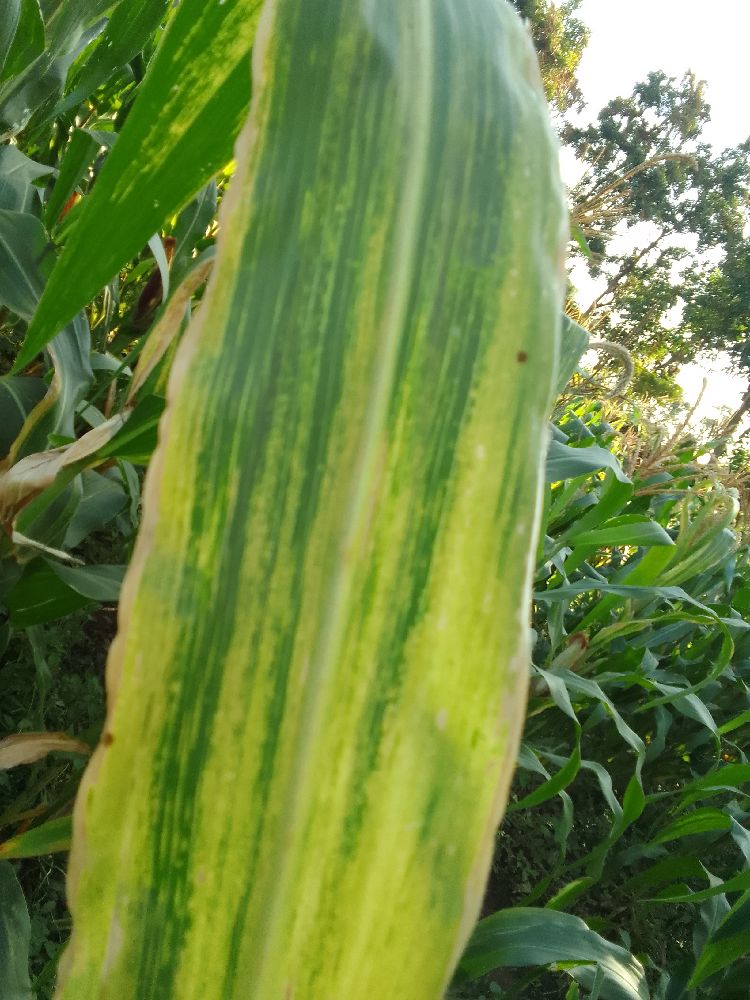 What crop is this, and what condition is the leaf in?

maize, maize lethal necrosis
